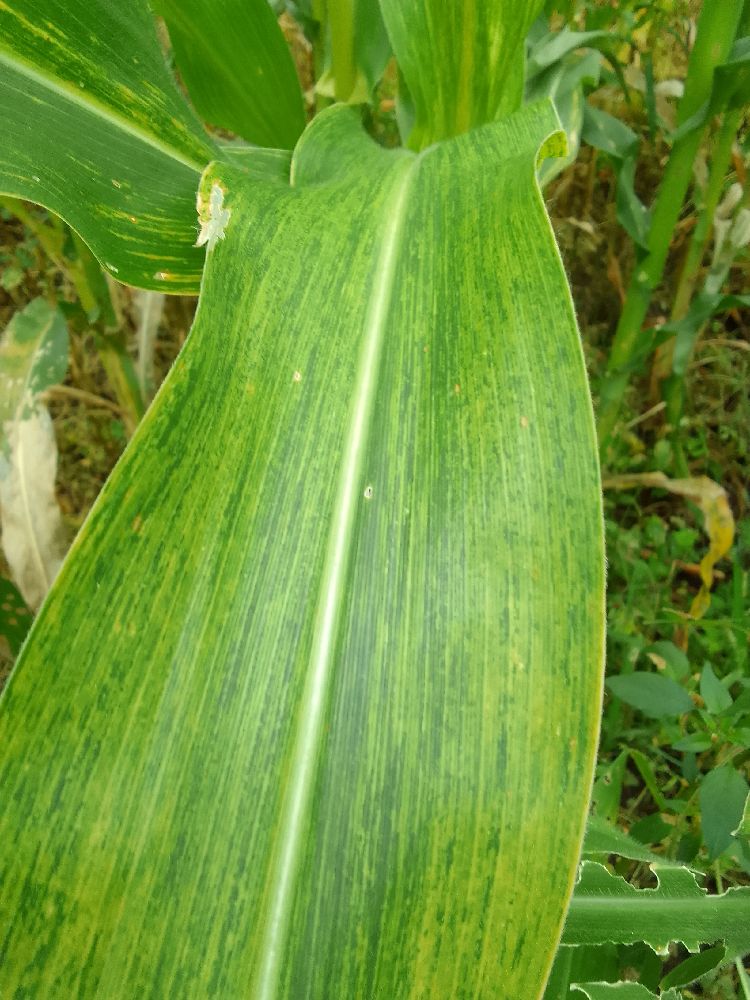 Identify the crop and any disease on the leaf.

maize, maize lethal necrosis
